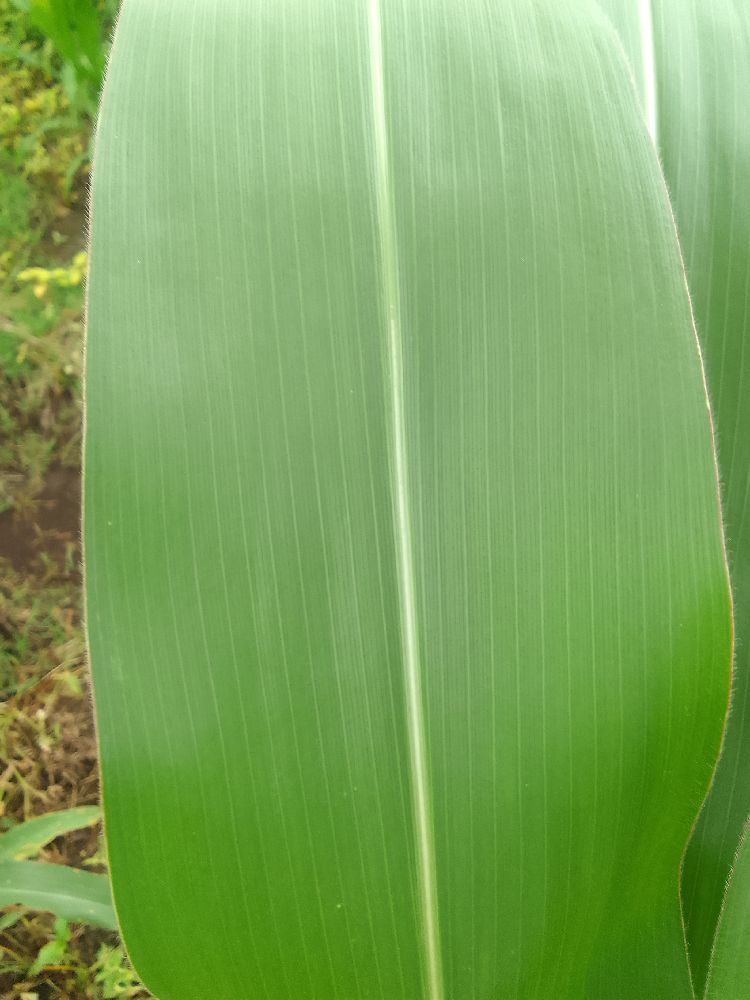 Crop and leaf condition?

maize, healthy
